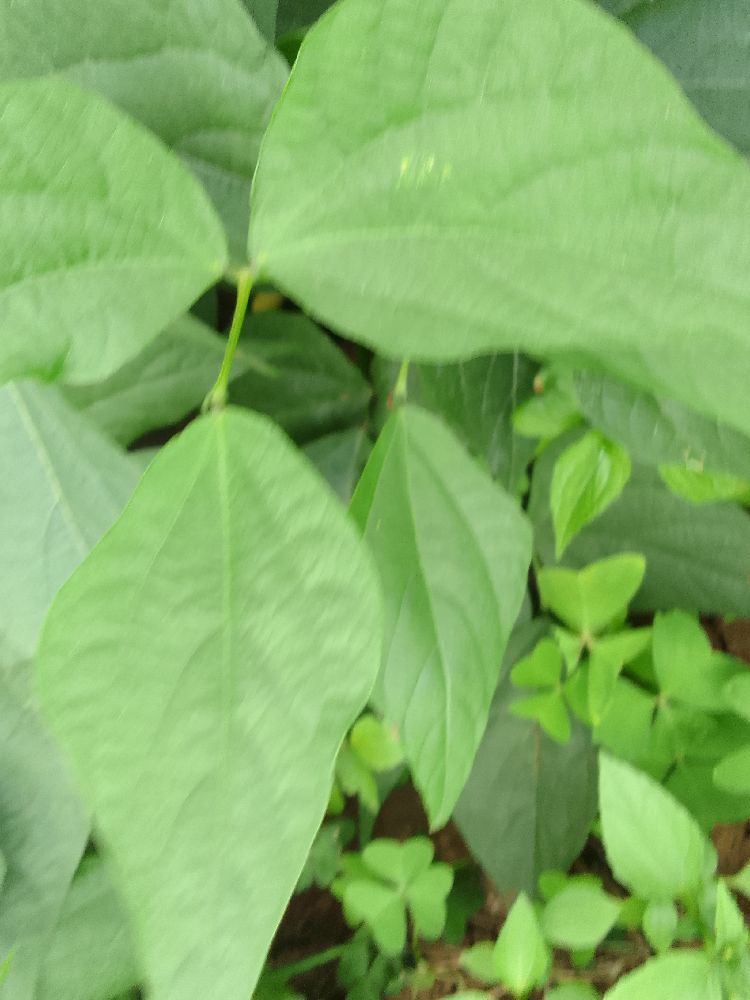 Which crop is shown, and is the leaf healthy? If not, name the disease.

common bean, healthy
